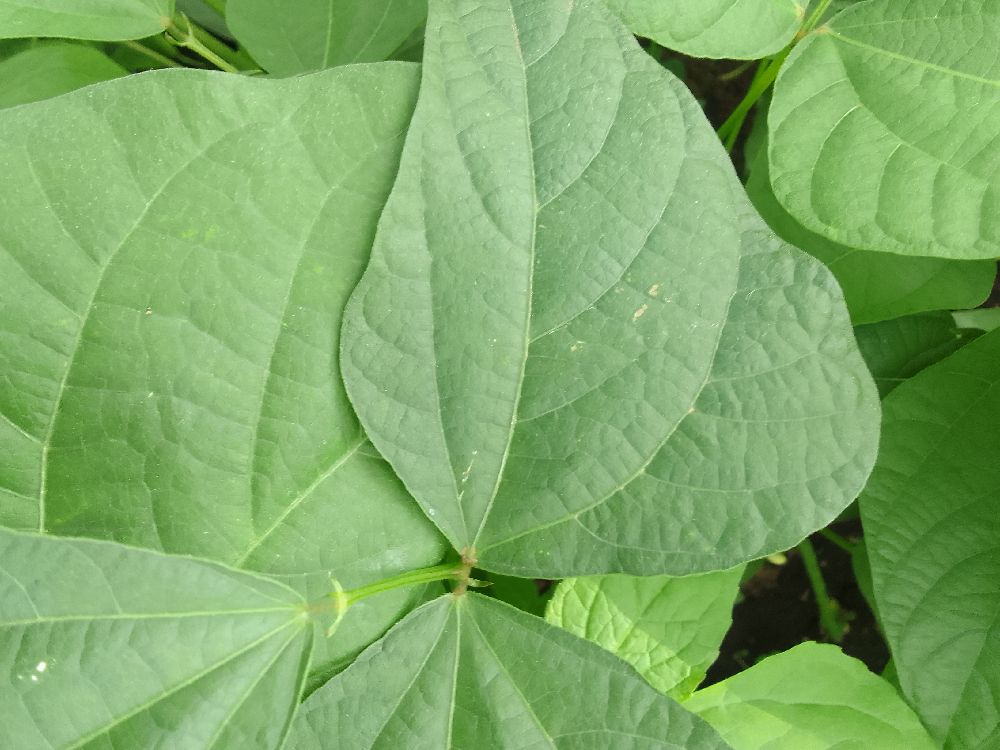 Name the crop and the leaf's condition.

common bean, healthy
